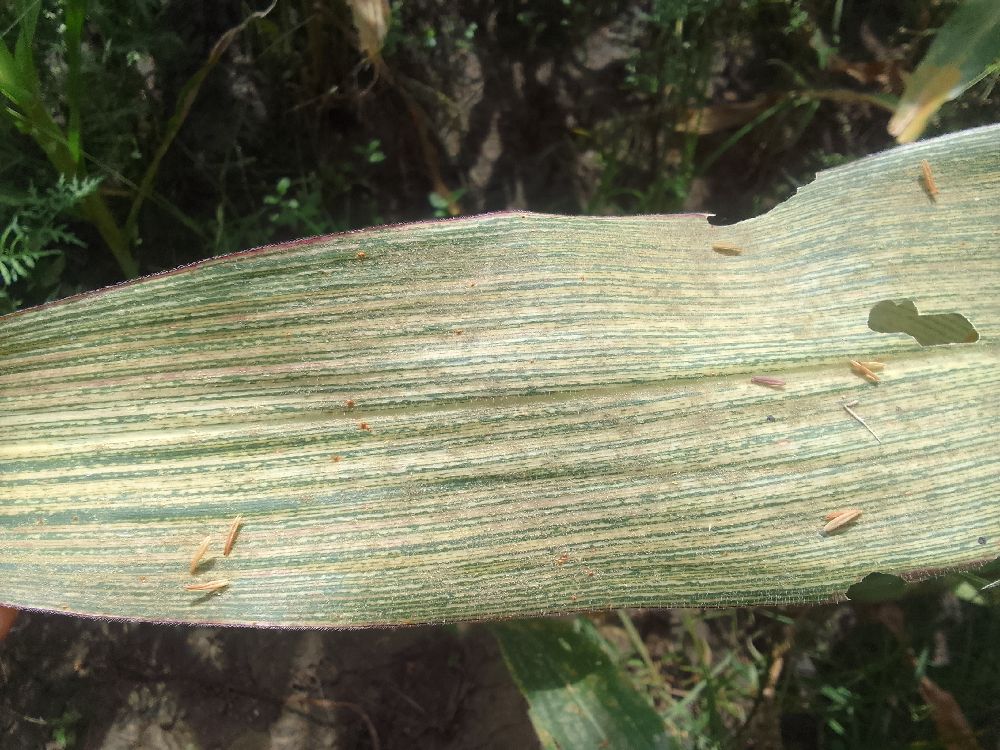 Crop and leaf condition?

maize, maize streak virus
